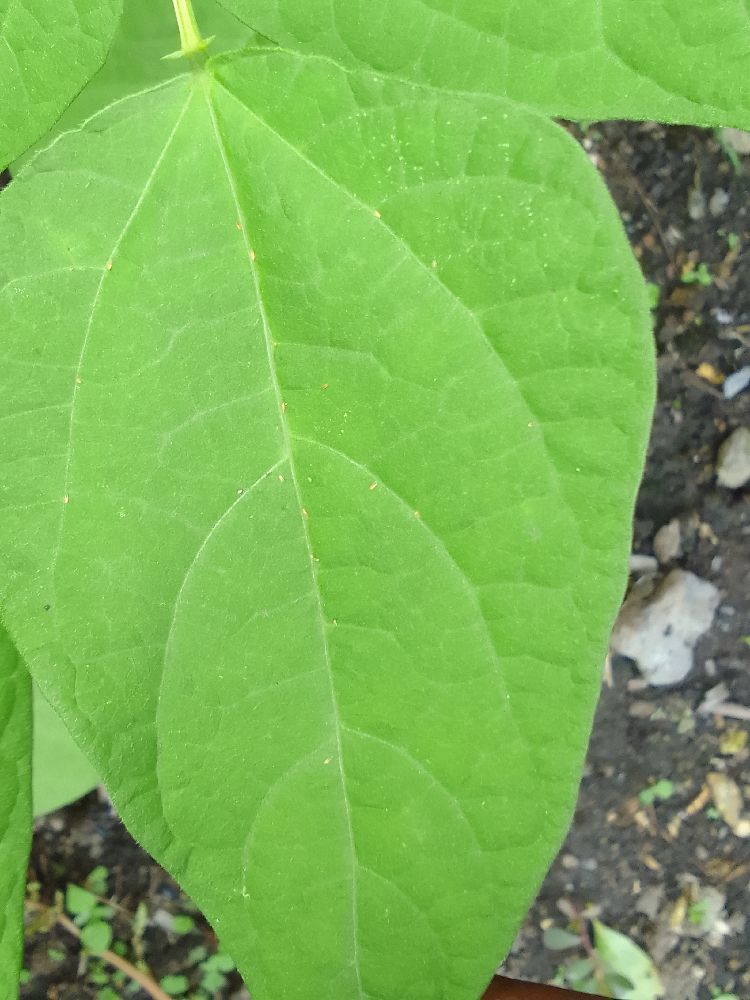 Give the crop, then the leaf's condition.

common bean, healthy
